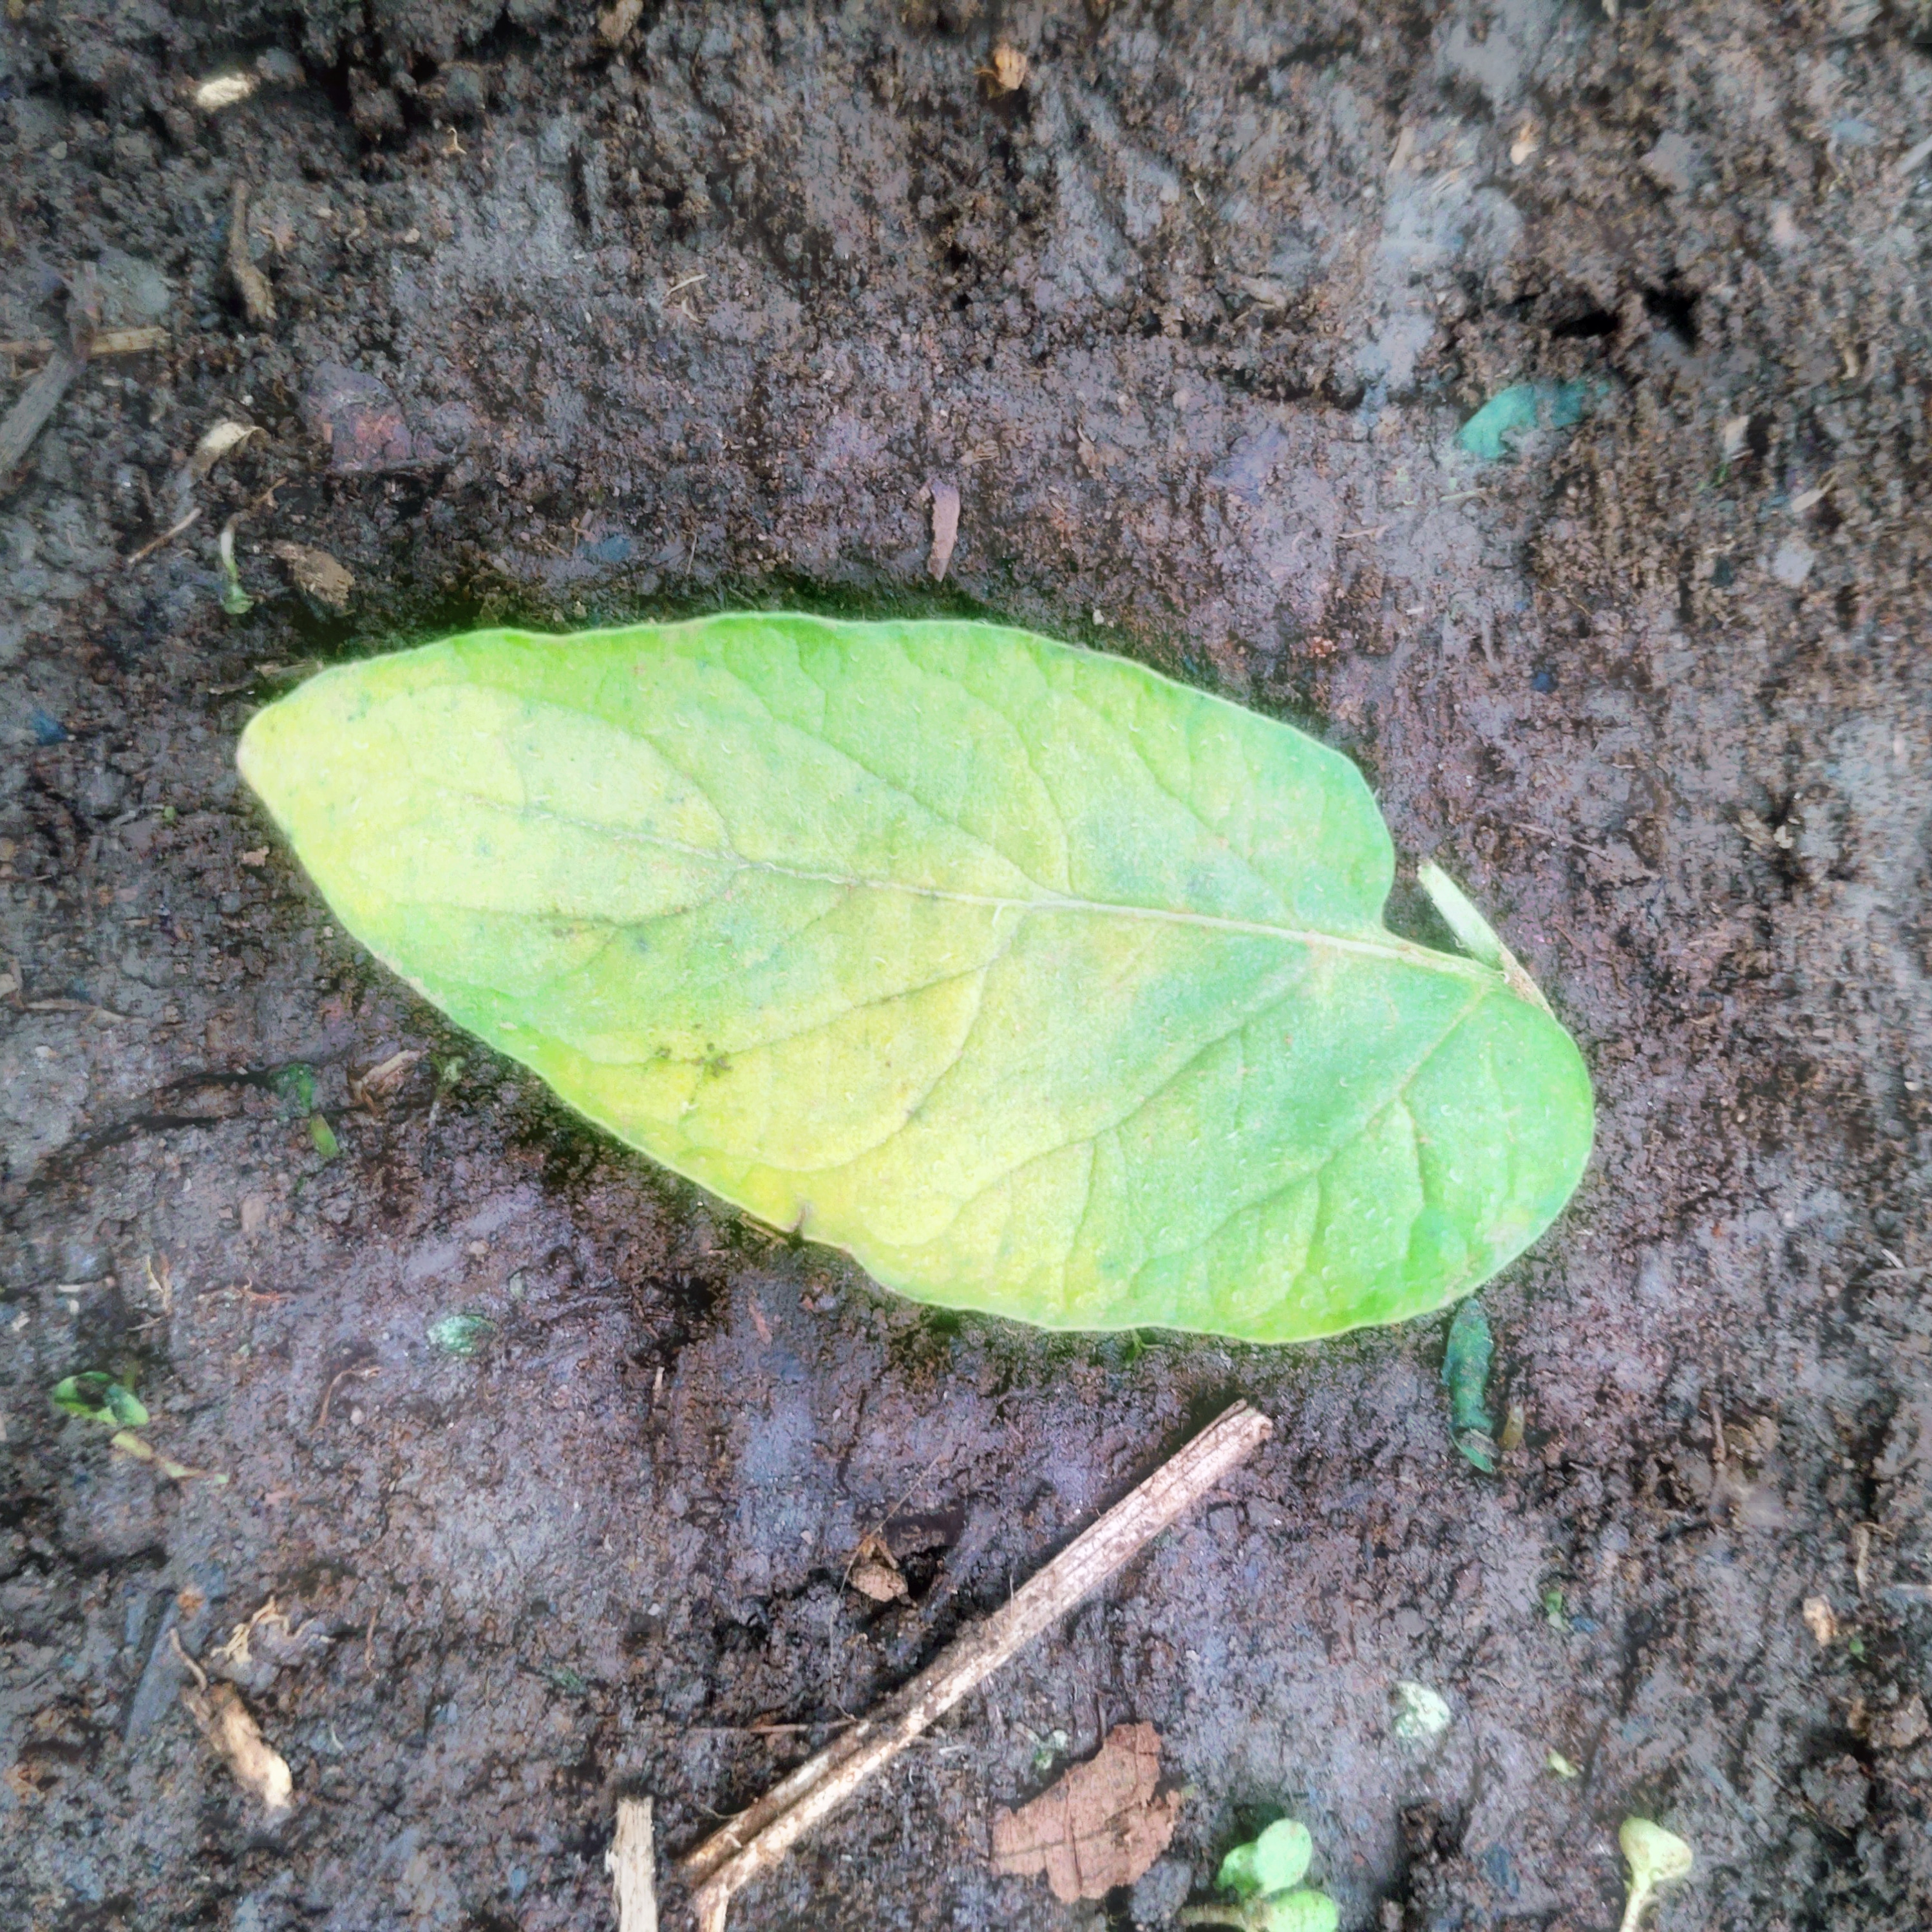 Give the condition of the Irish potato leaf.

late blight
